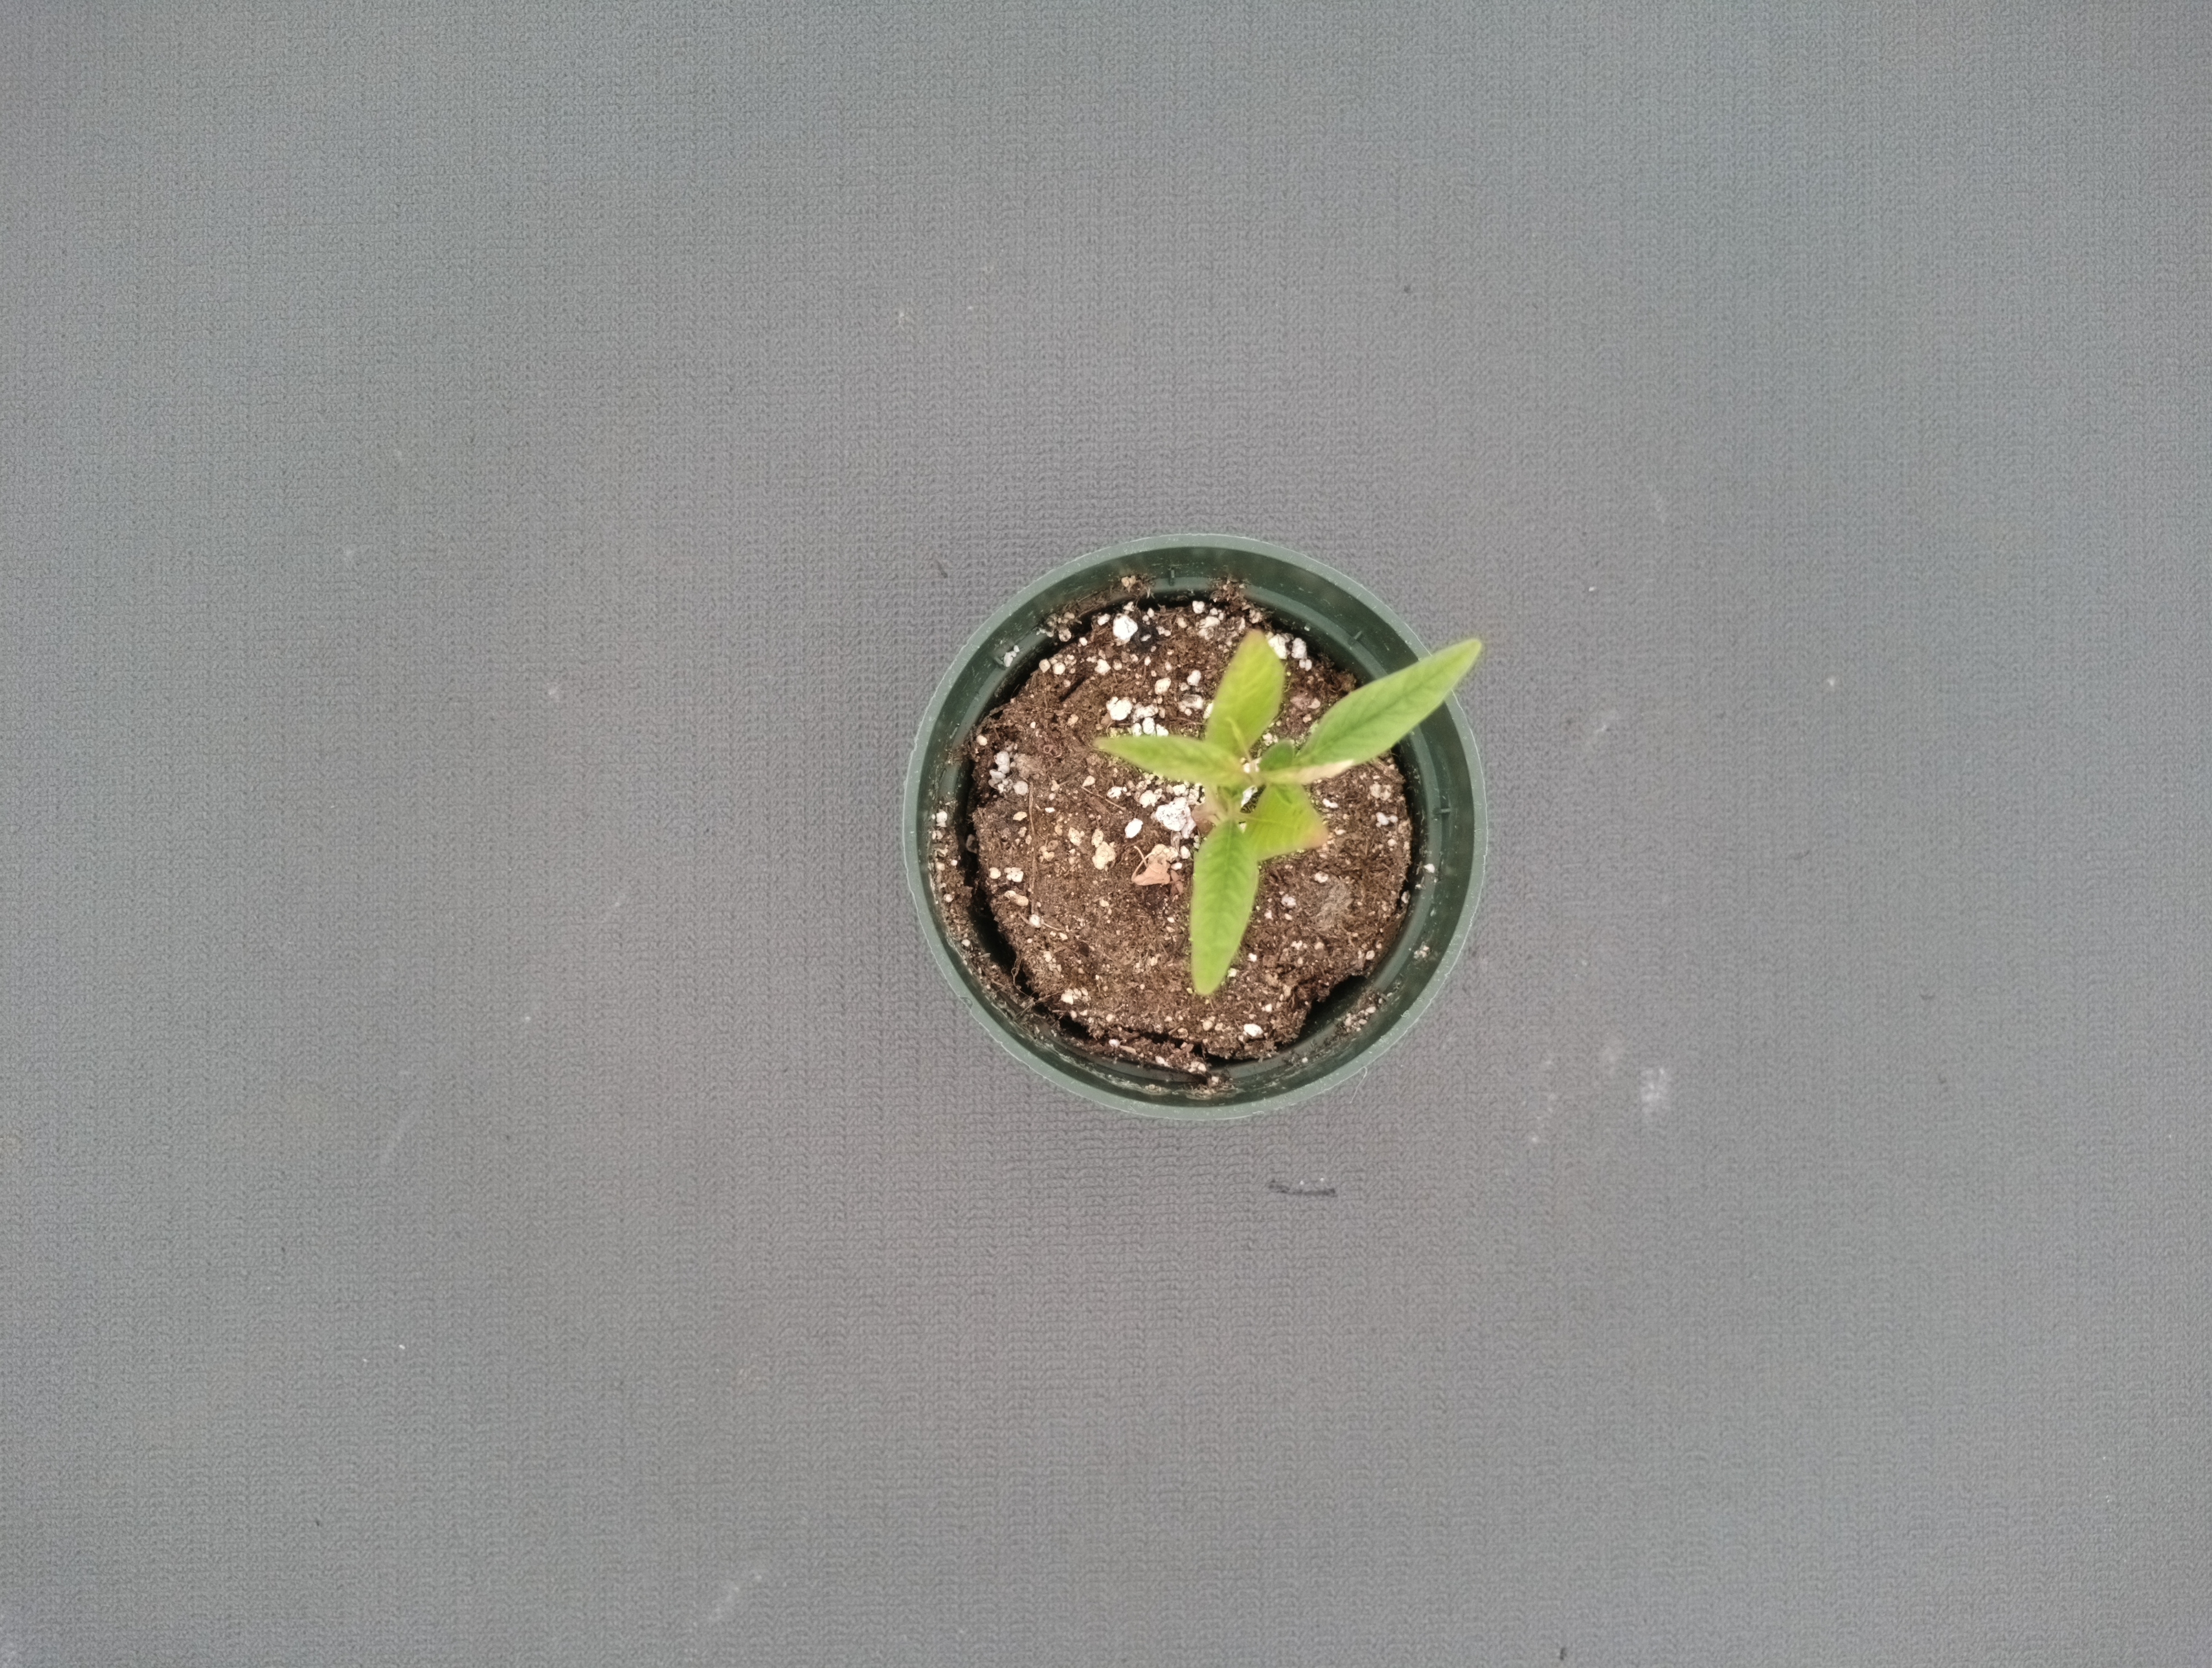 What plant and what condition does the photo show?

waterhemp, chlorosis only
